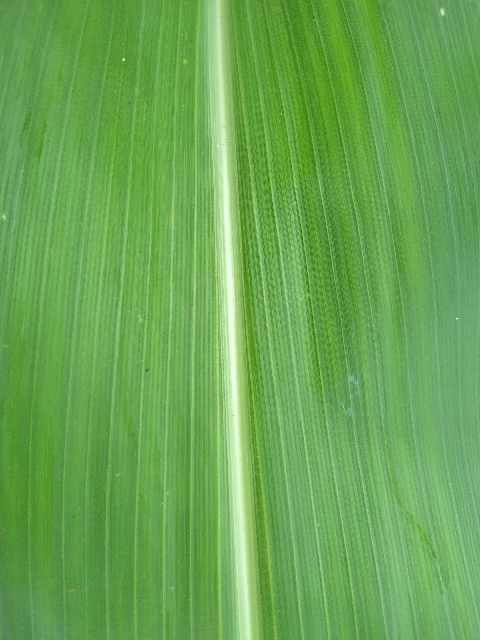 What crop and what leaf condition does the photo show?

maize, healthy
